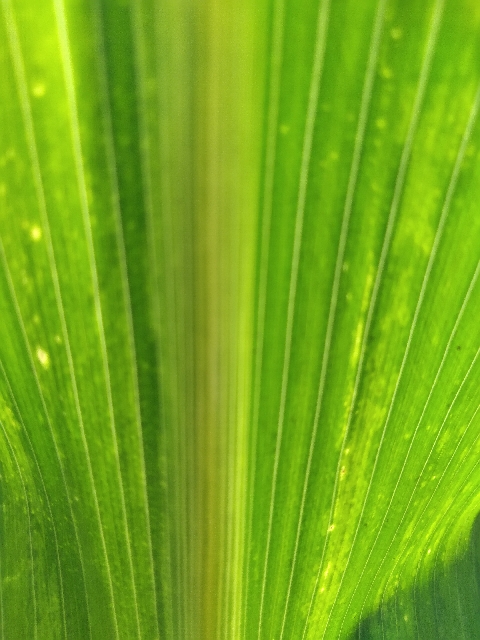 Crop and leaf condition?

maize, maize lethal necrosis
